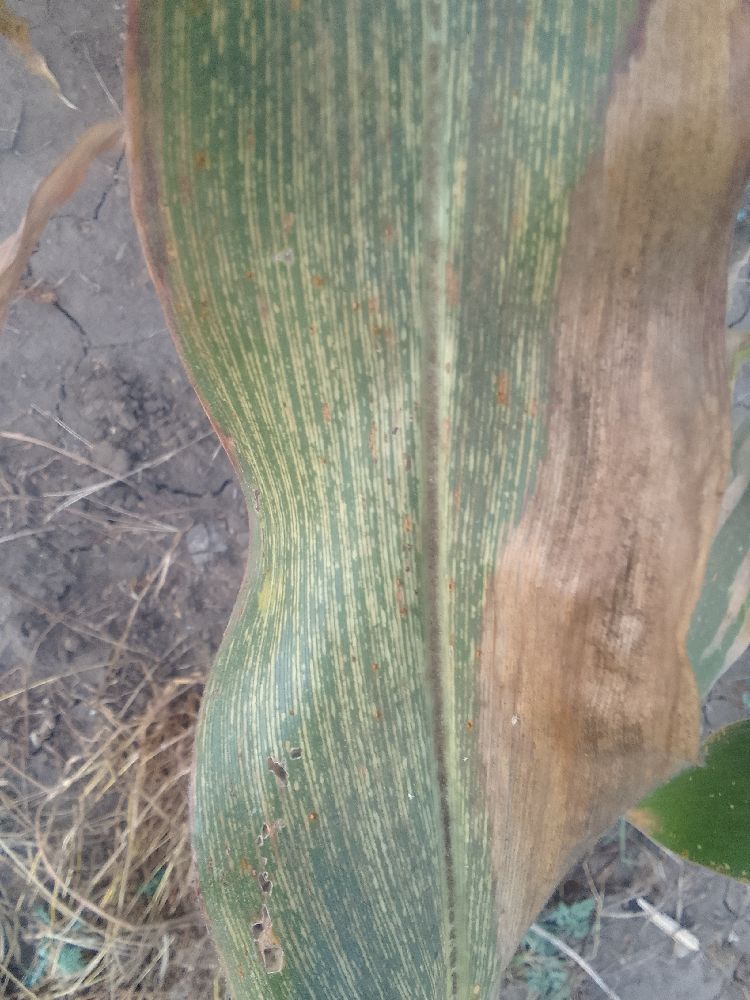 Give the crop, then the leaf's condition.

maize, maize streak virus
